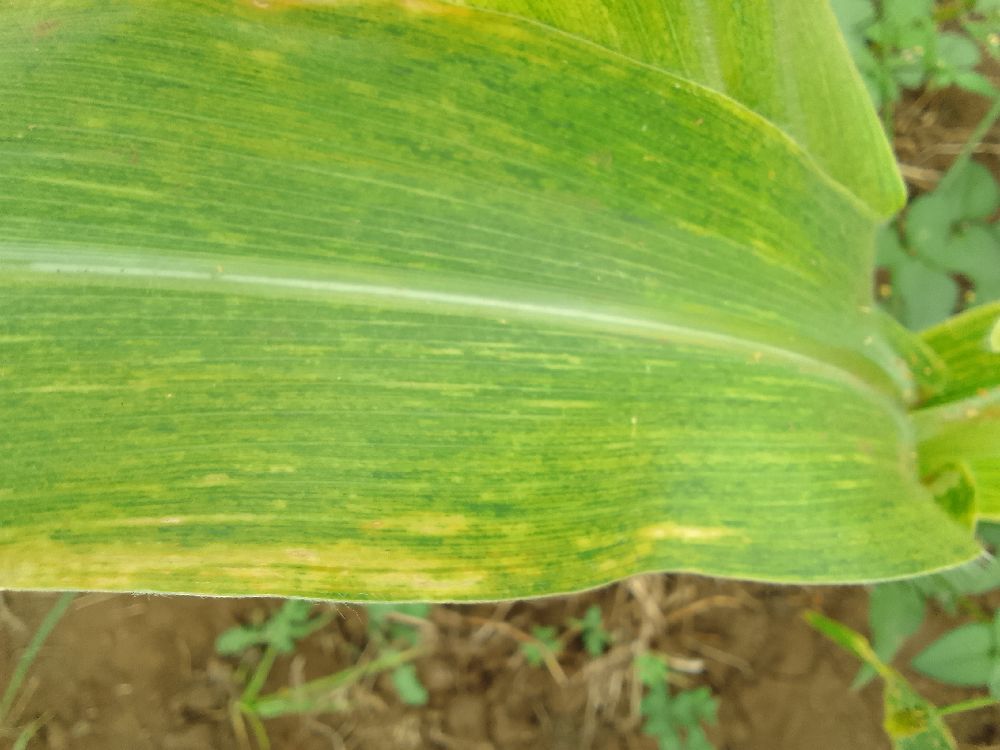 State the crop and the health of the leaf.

maize, maize lethal necrosis
